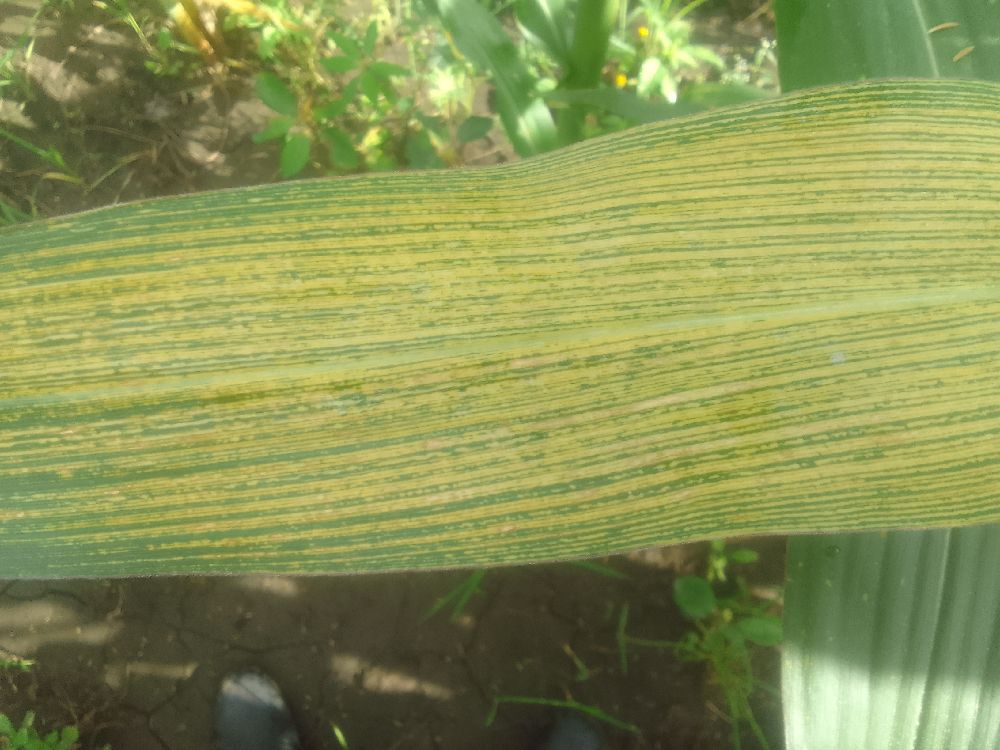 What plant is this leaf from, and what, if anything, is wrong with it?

maize, maize streak virus
